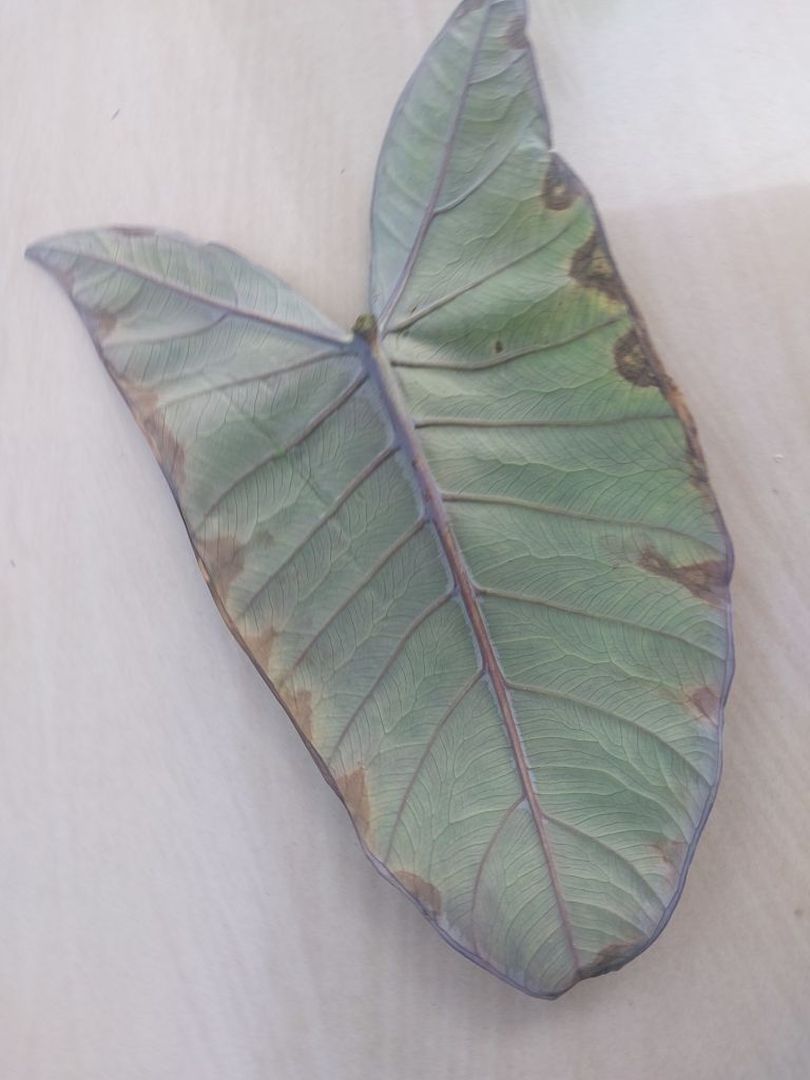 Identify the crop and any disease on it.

taro, leaf blight
